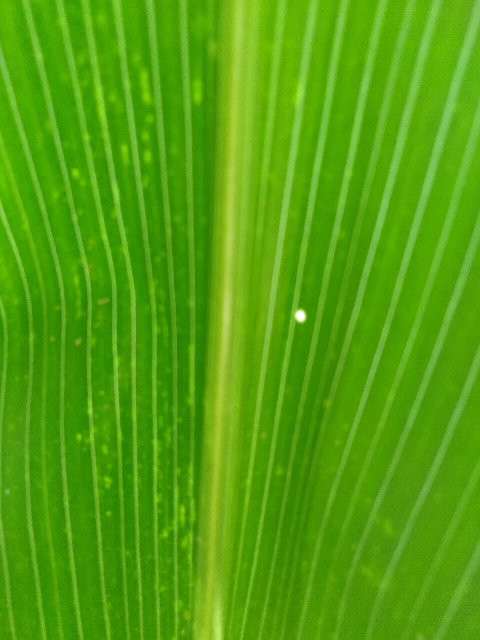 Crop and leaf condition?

maize, maize lethal necrosis
